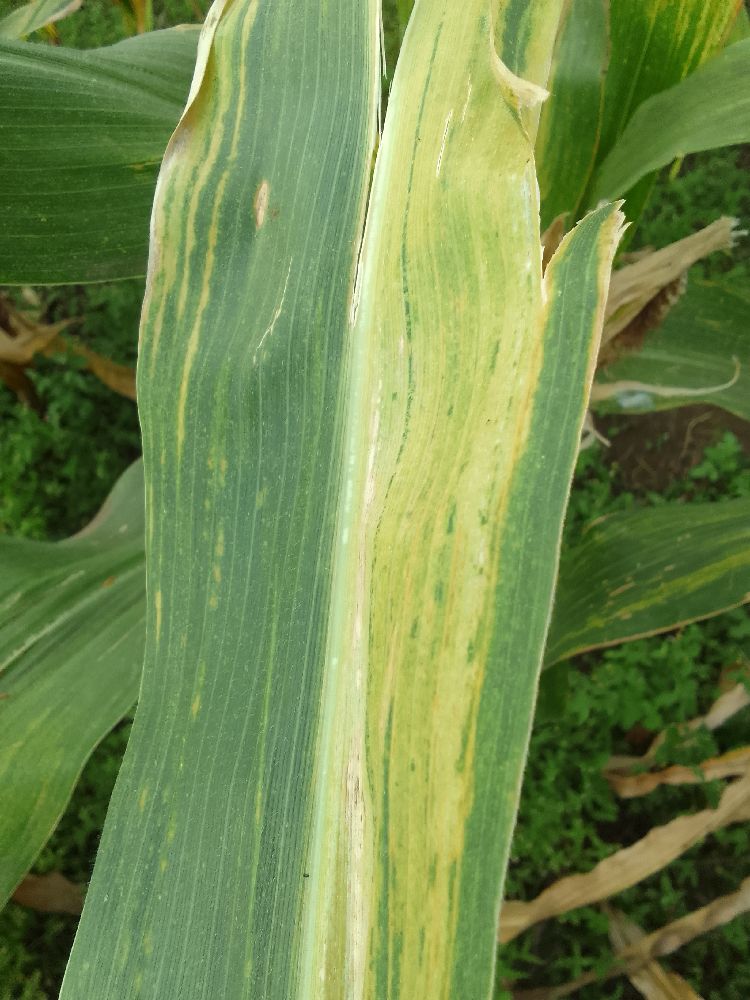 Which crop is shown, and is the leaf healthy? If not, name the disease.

maize, maize lethal necrosis
